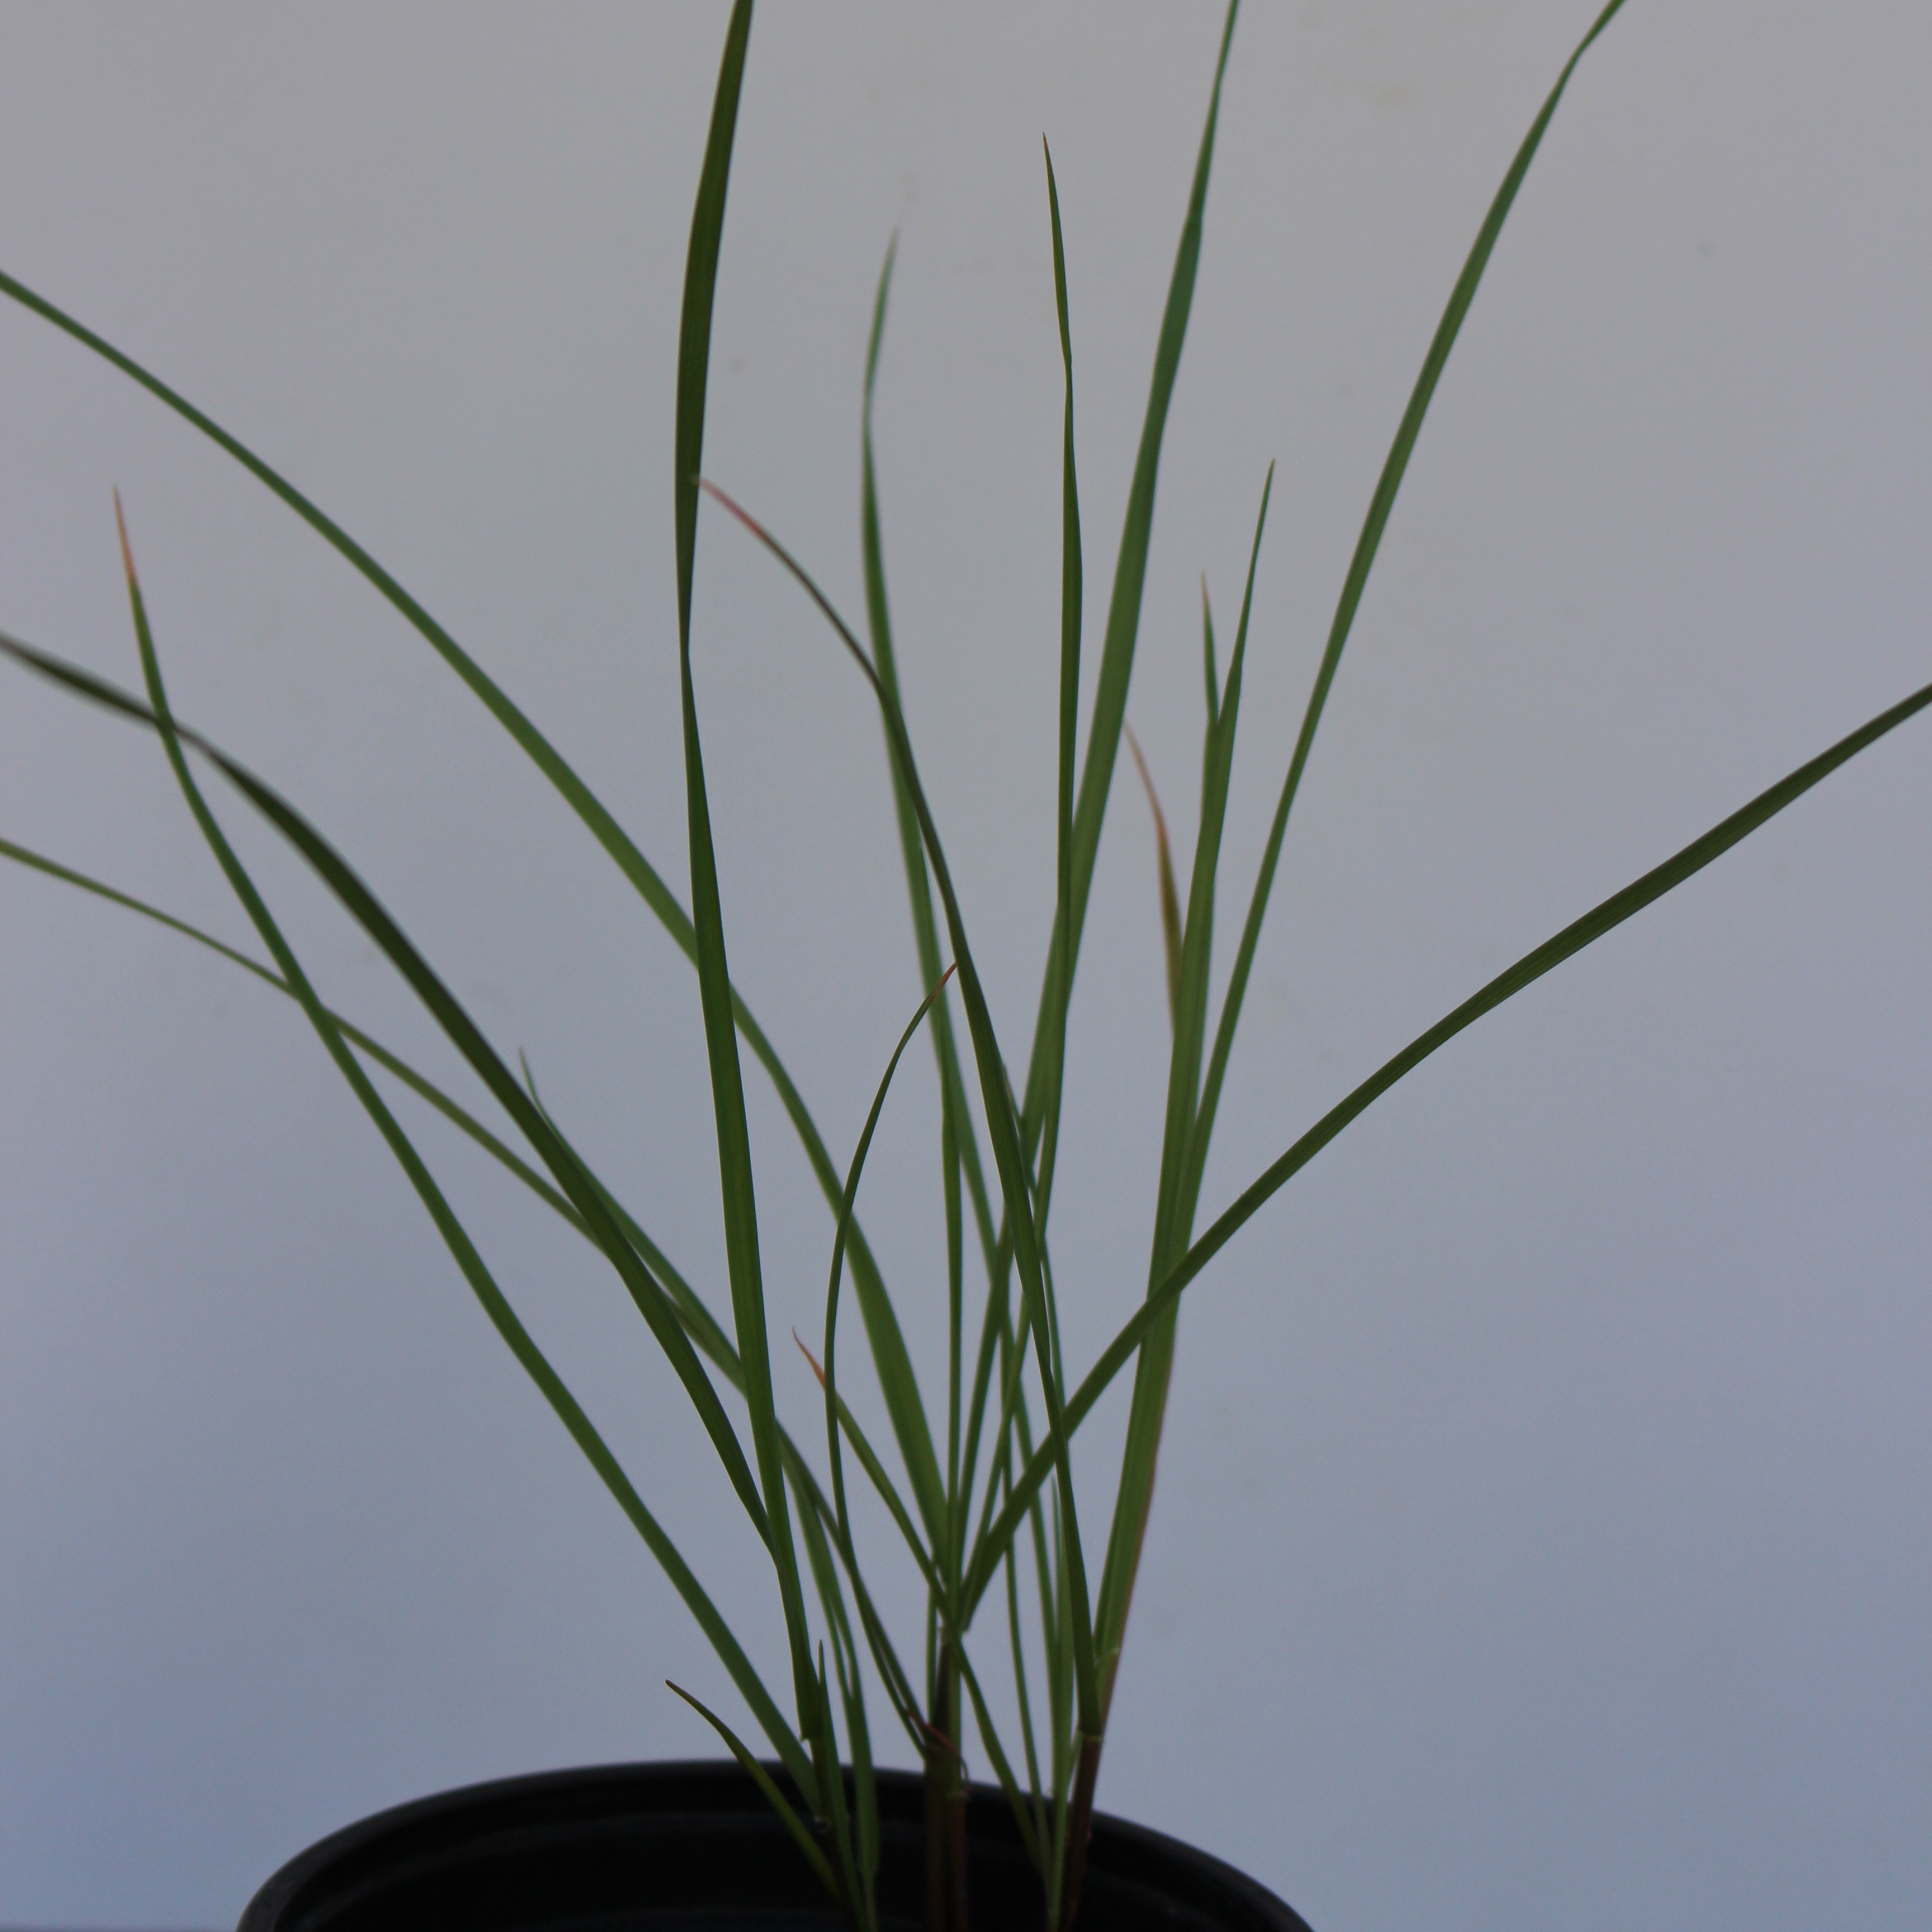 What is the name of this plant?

Lolium multiflorum
